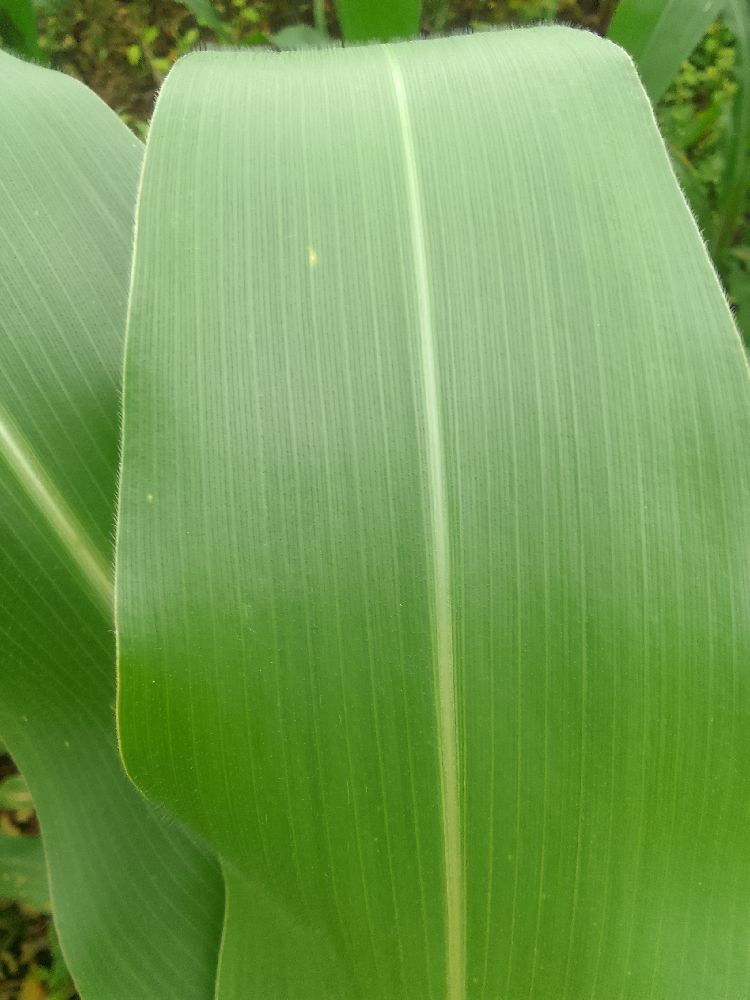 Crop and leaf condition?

maize, healthy
